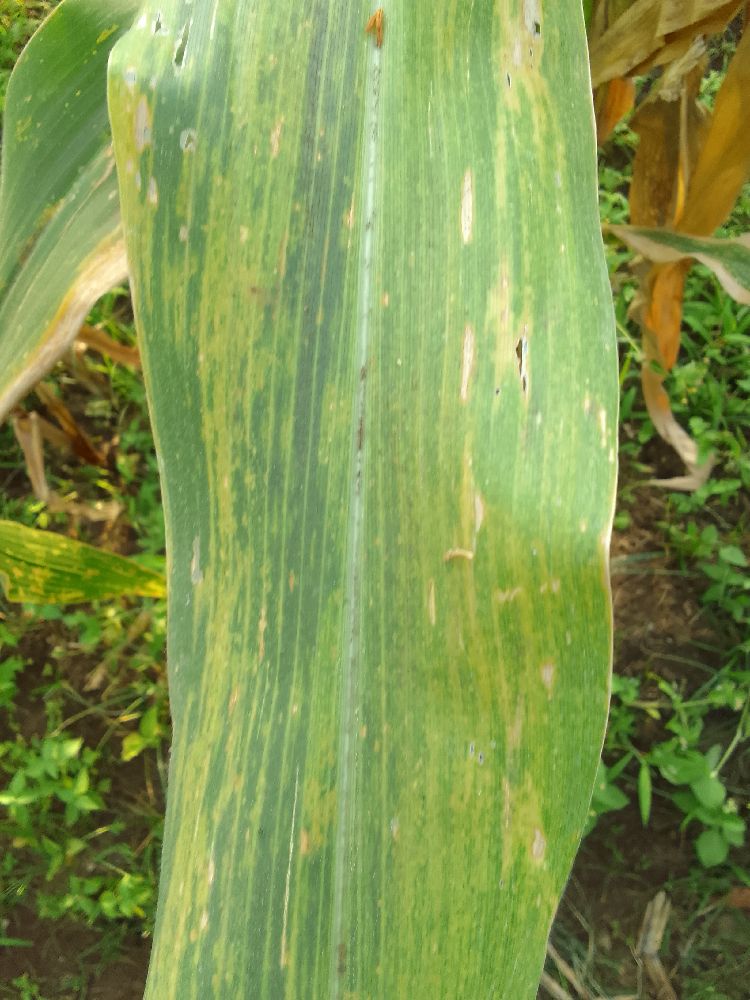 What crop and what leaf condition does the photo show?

maize, maize lethal necrosis
